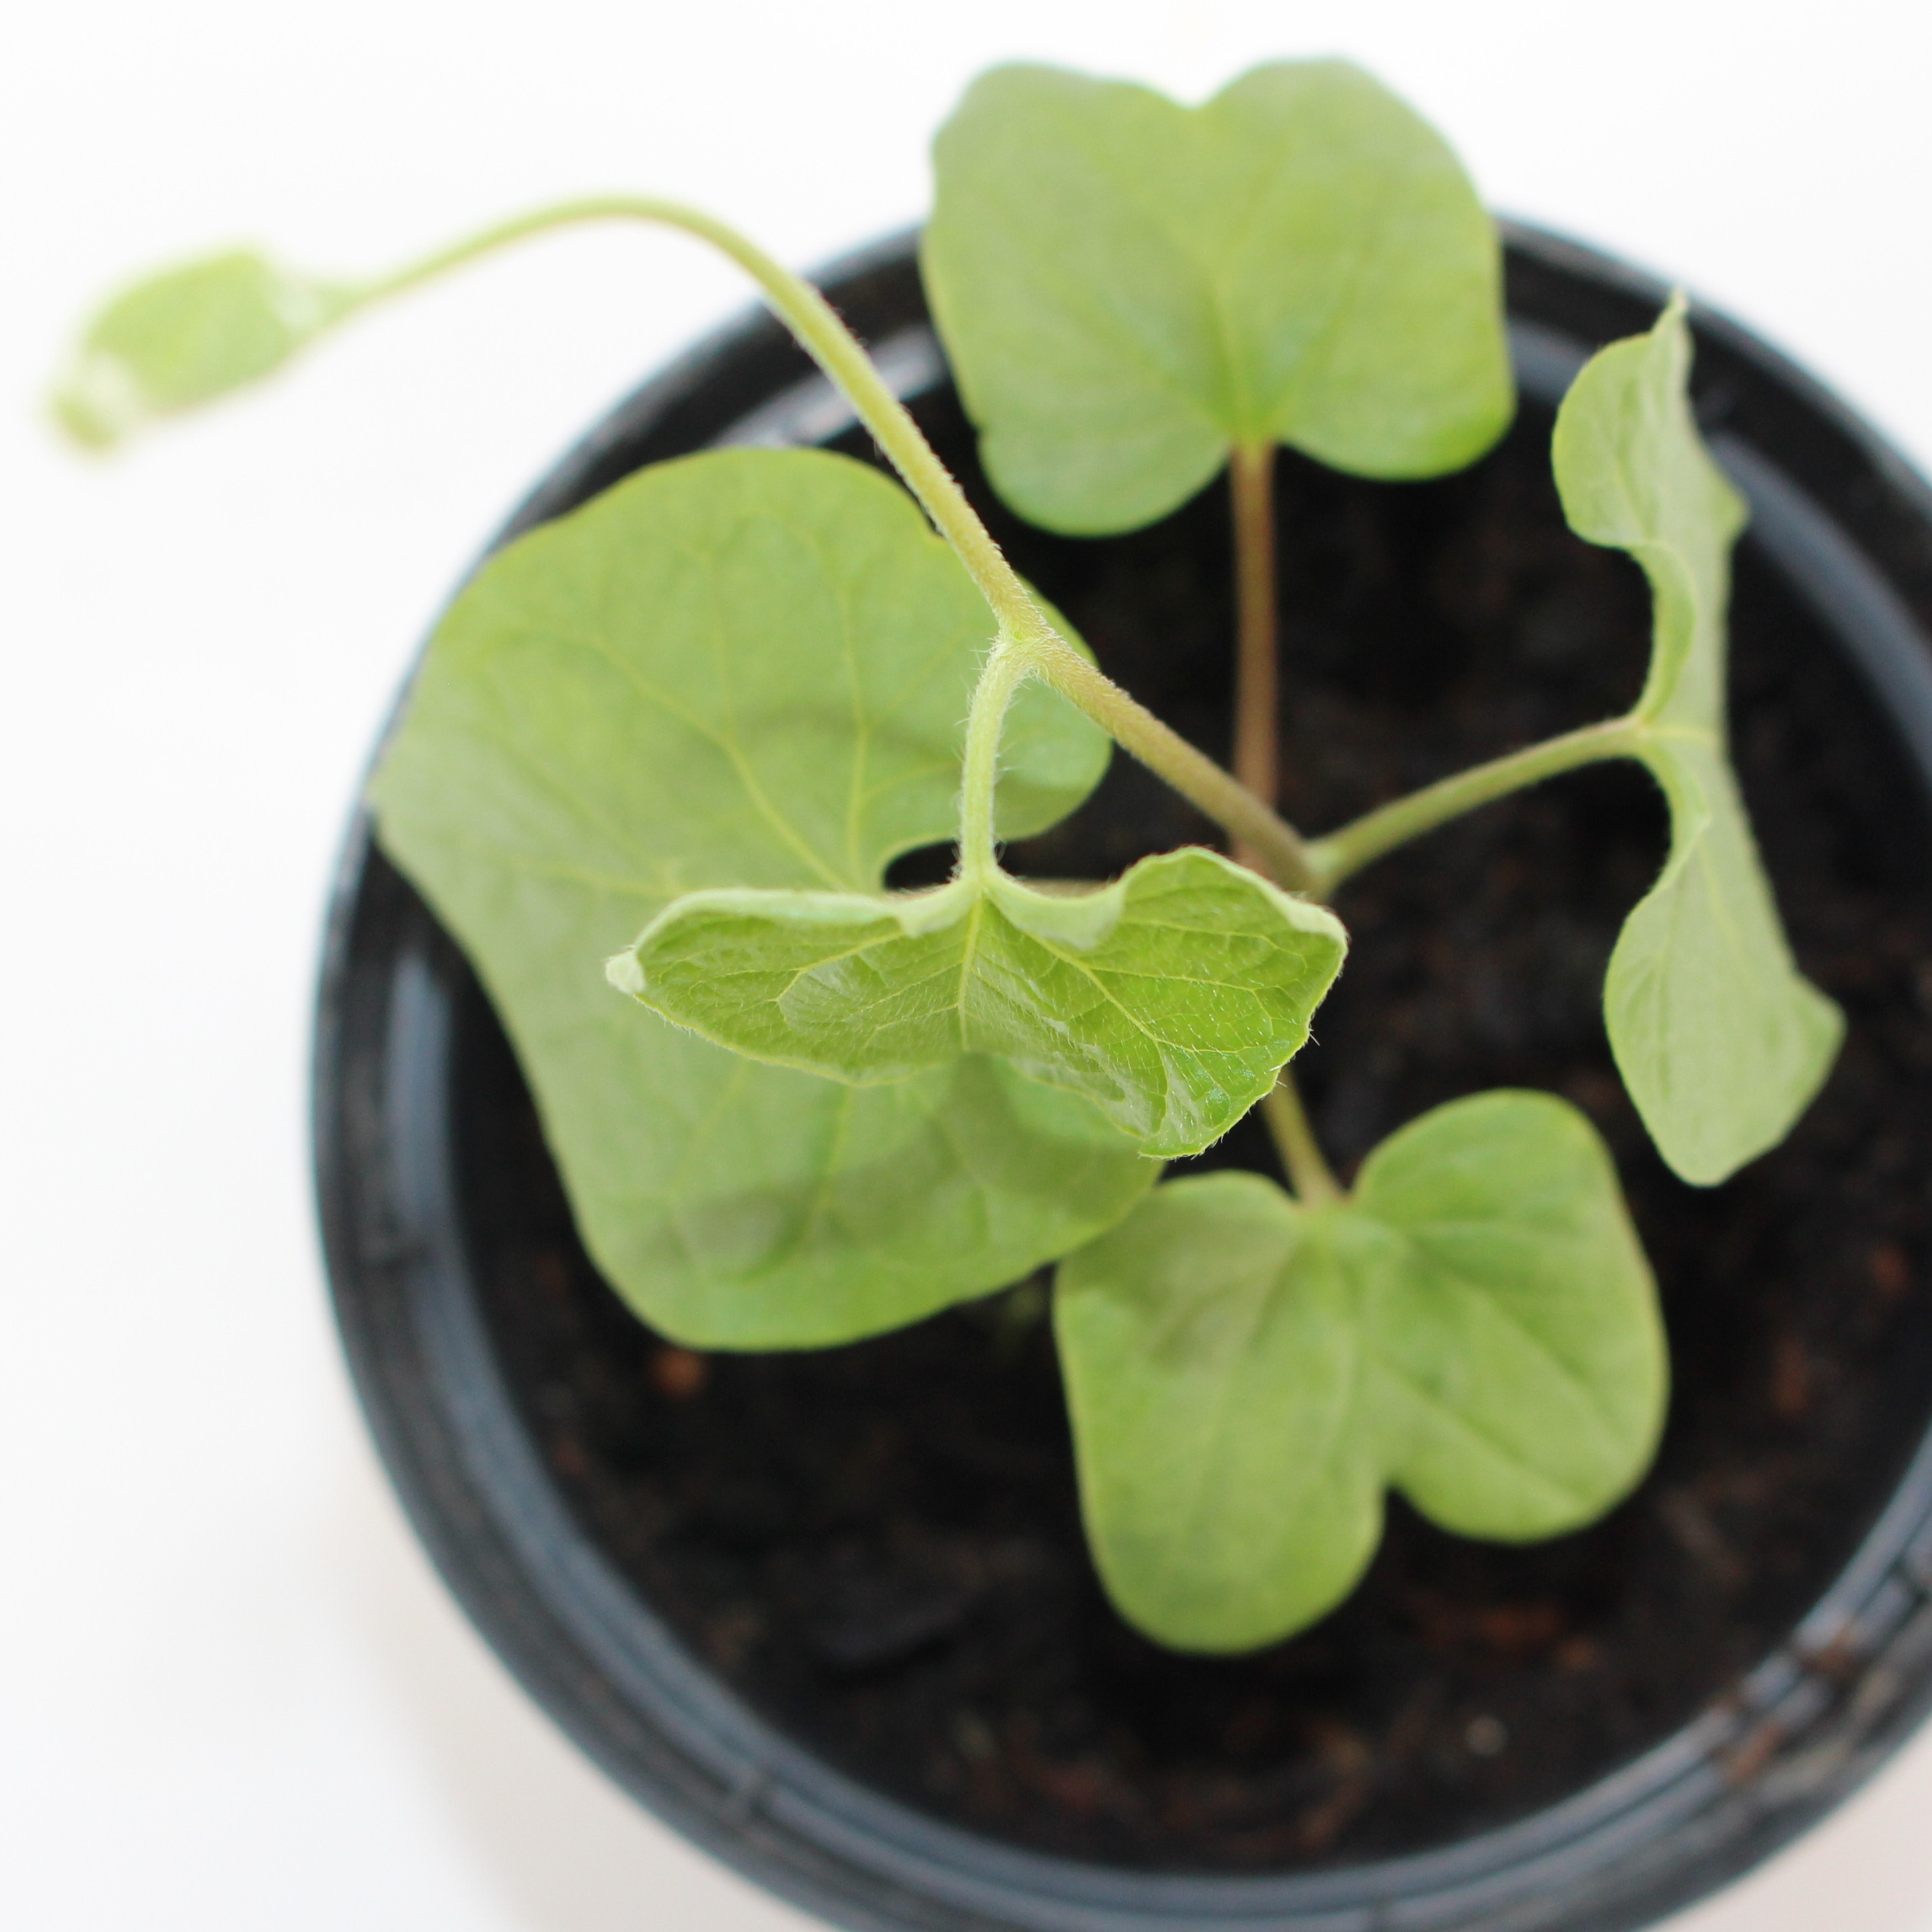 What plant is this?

Convolvulus arvensis
